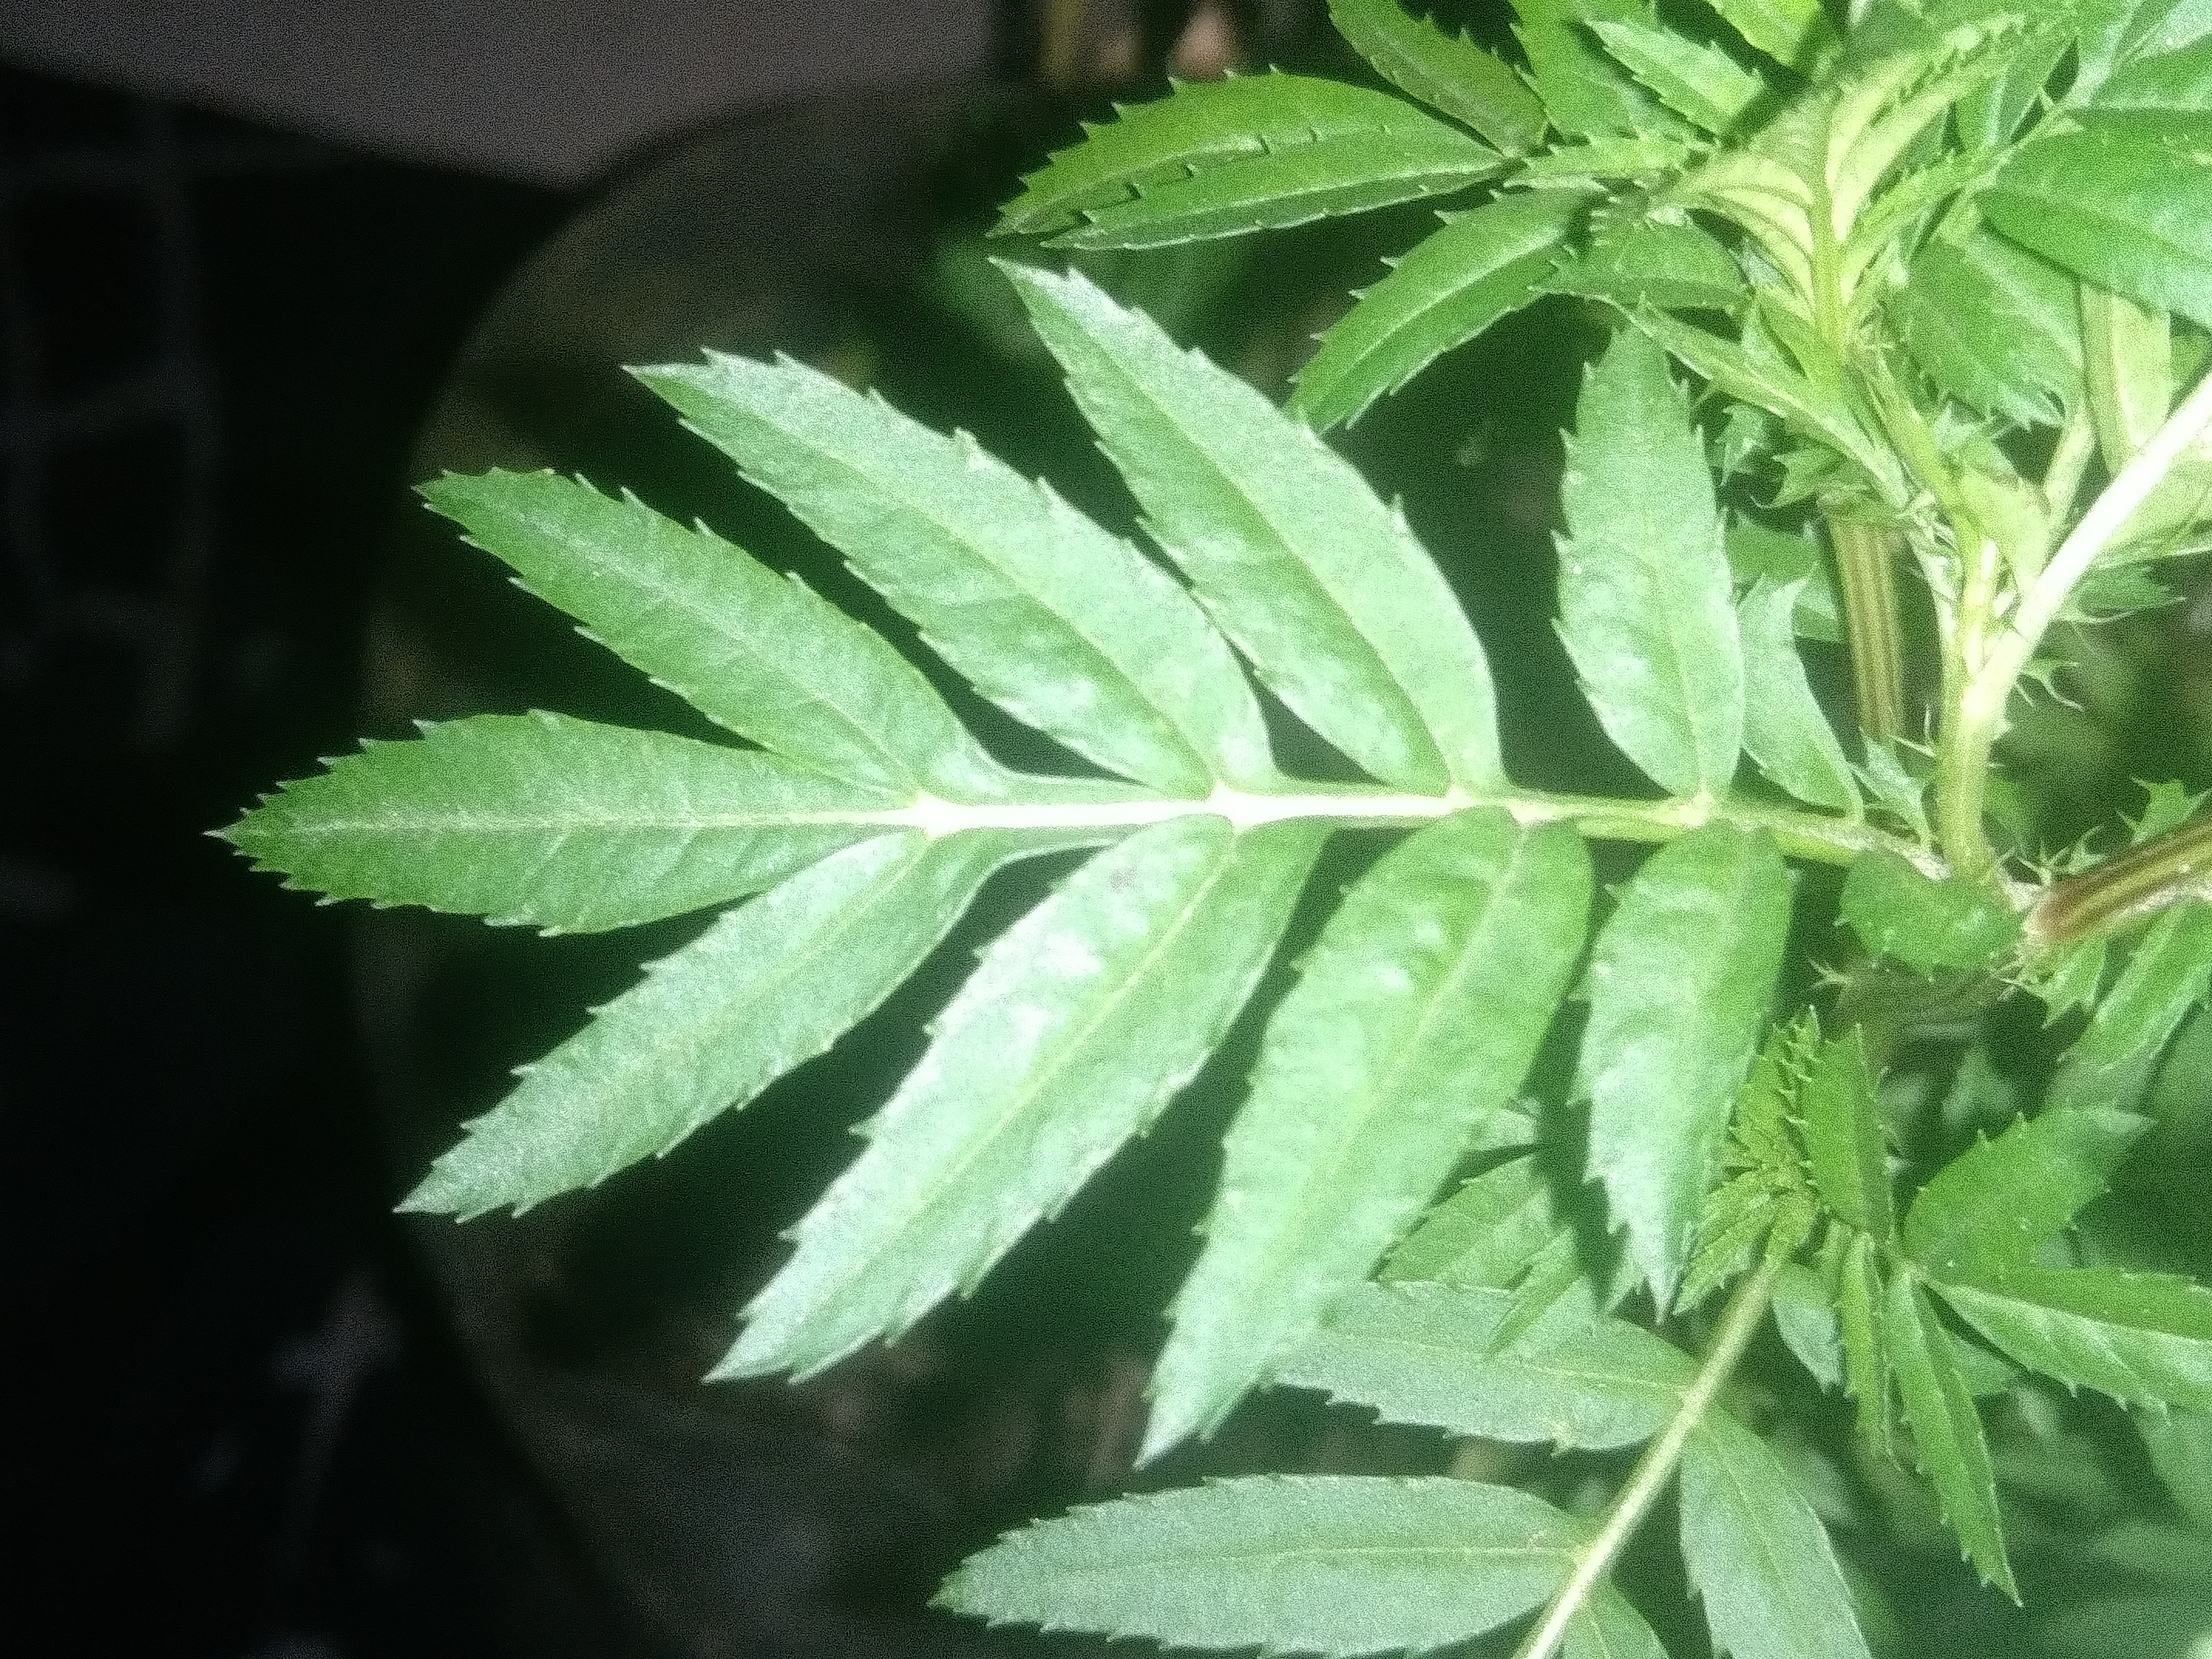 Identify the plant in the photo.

marigold
